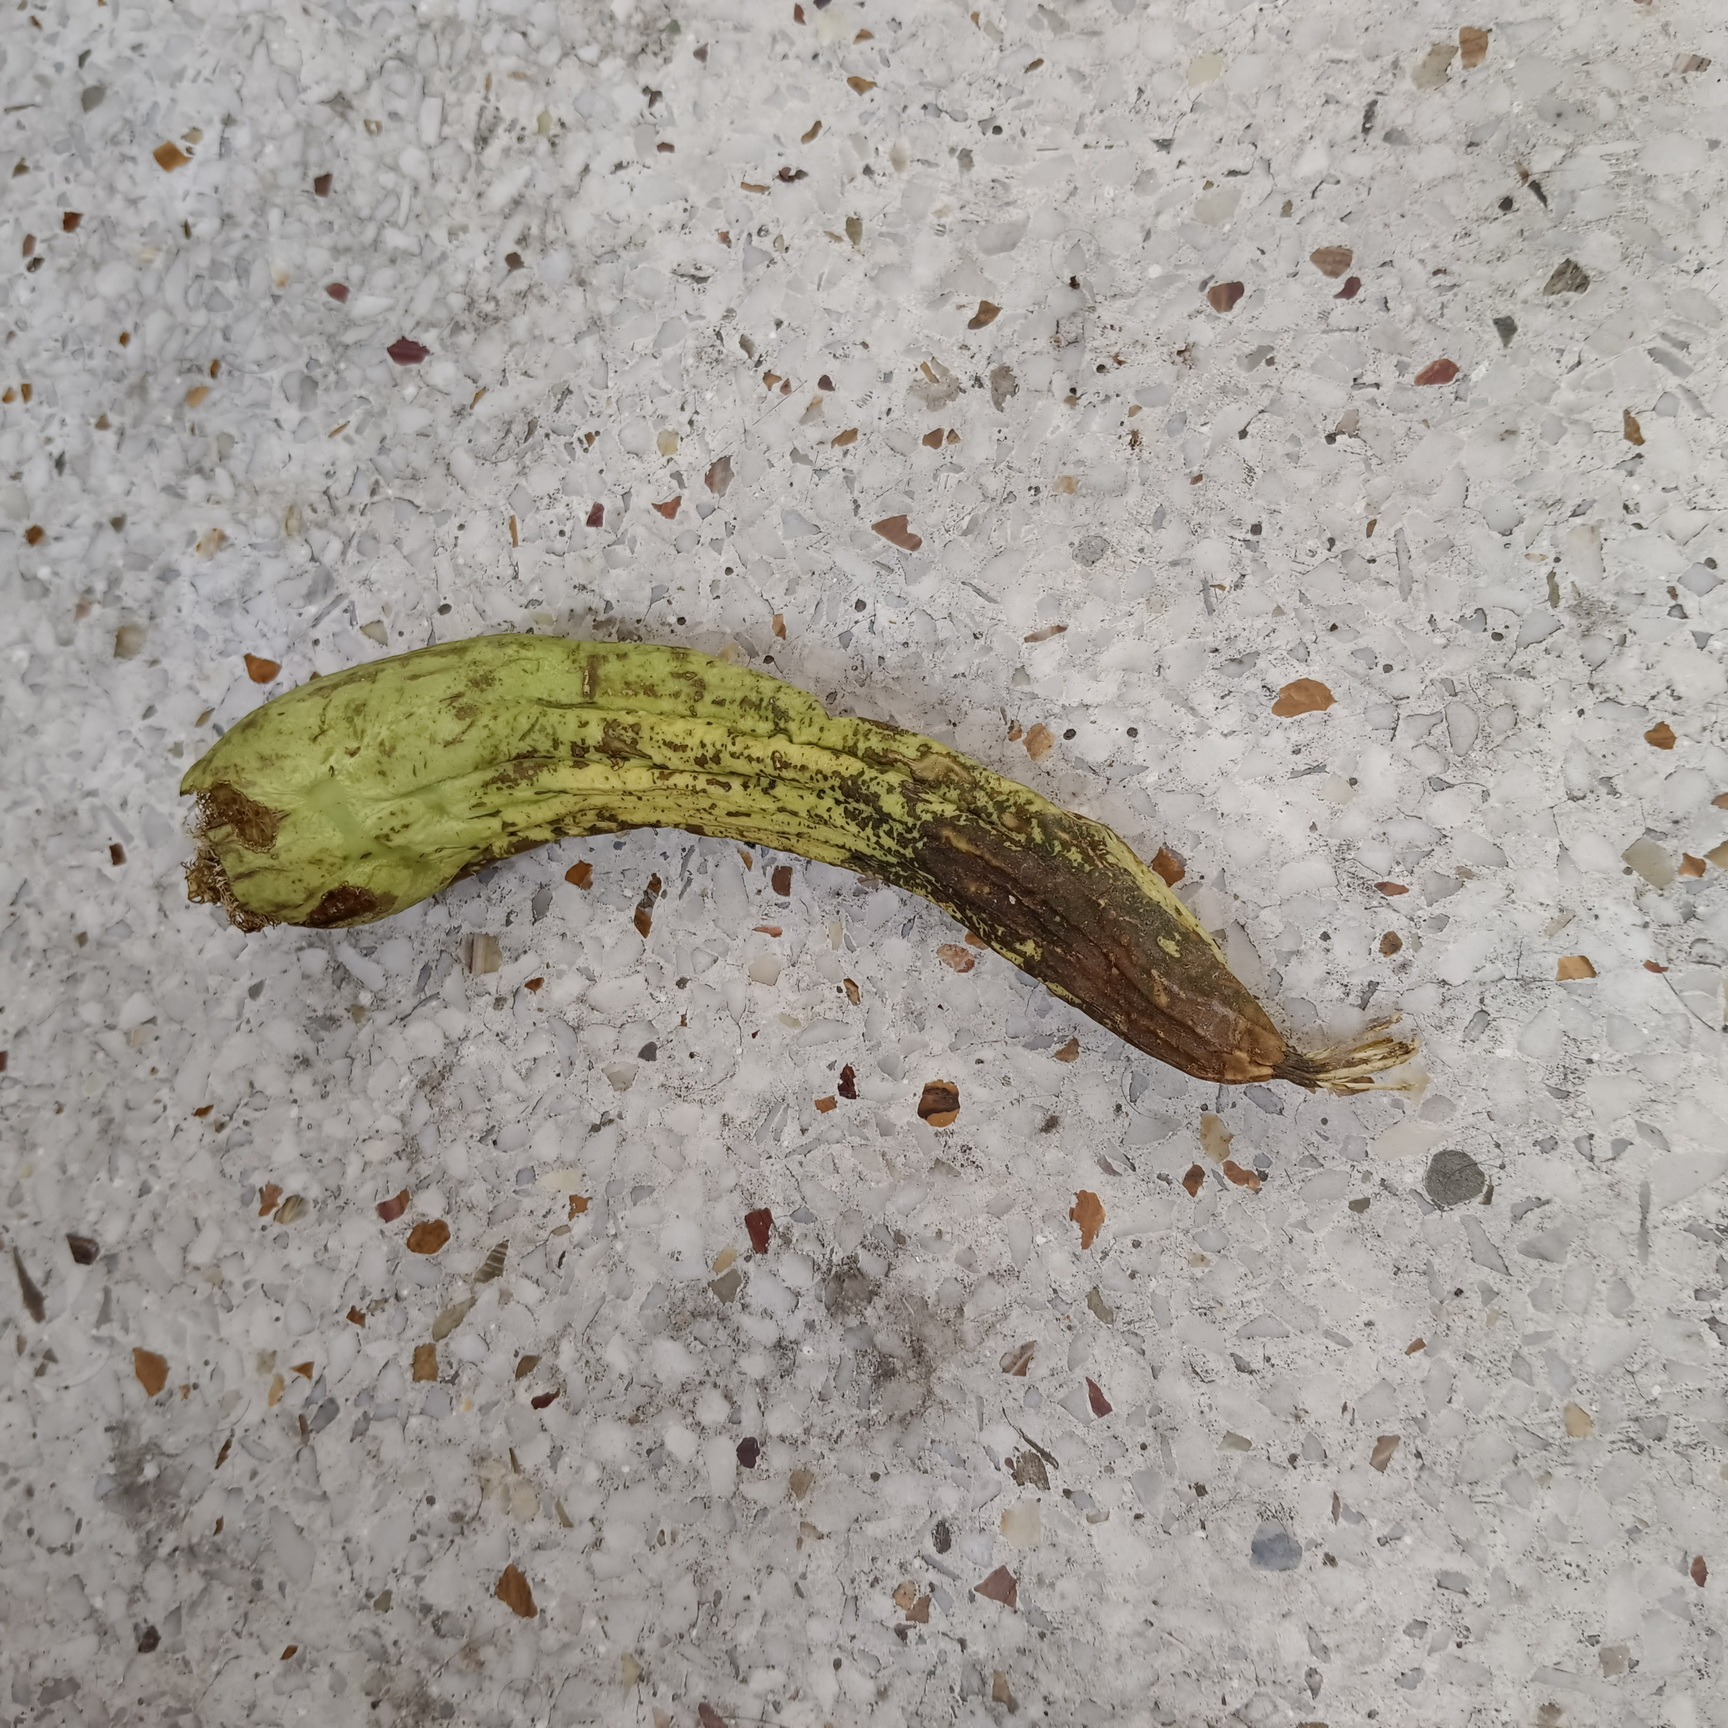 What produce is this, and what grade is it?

luffa, faulty
